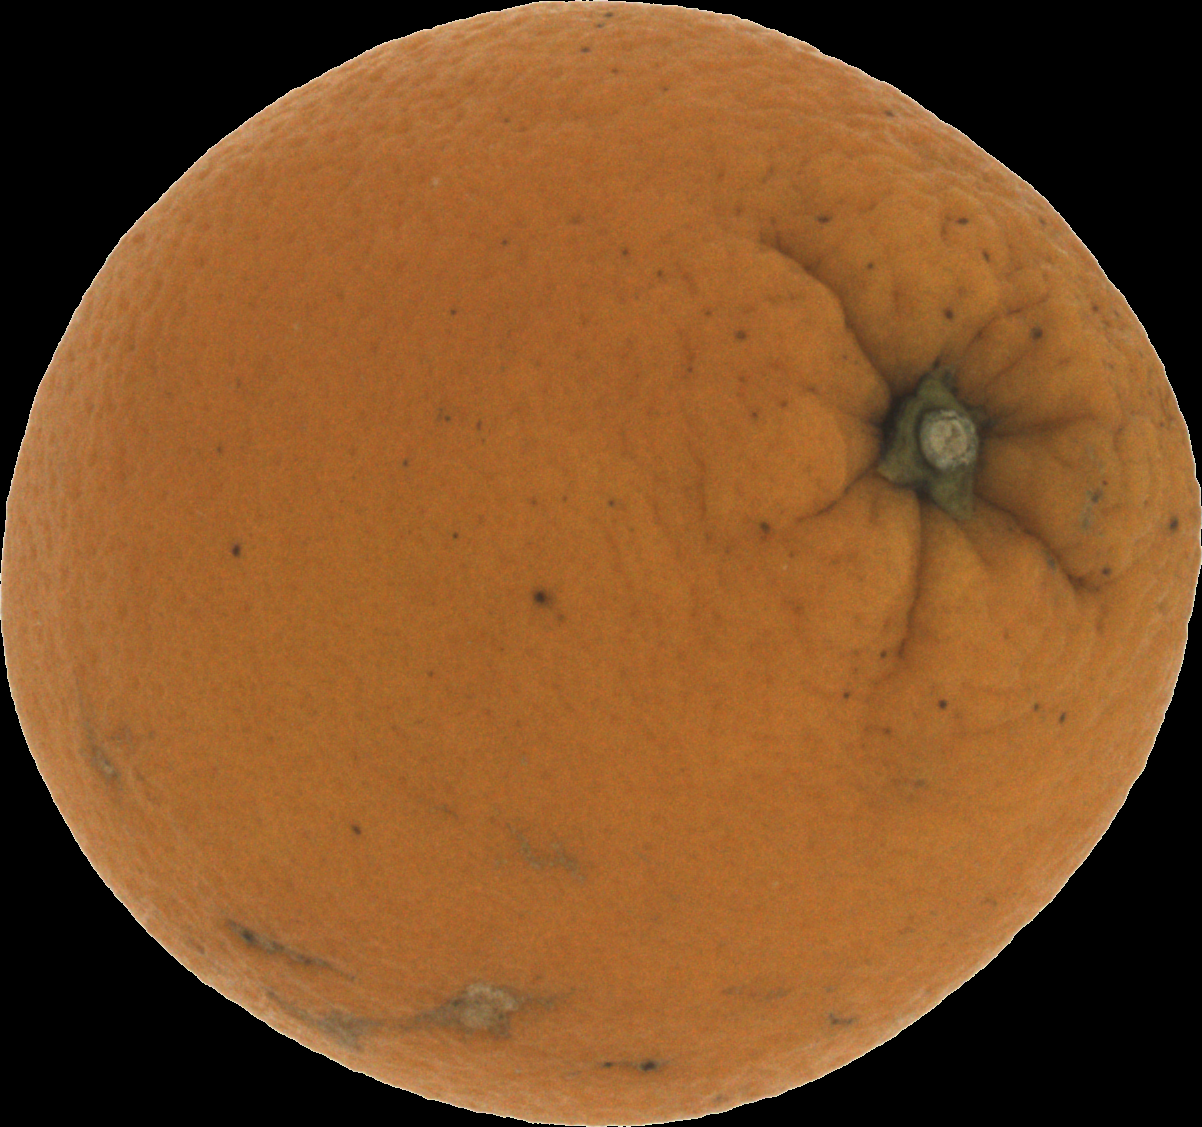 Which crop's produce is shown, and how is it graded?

orange, bad
